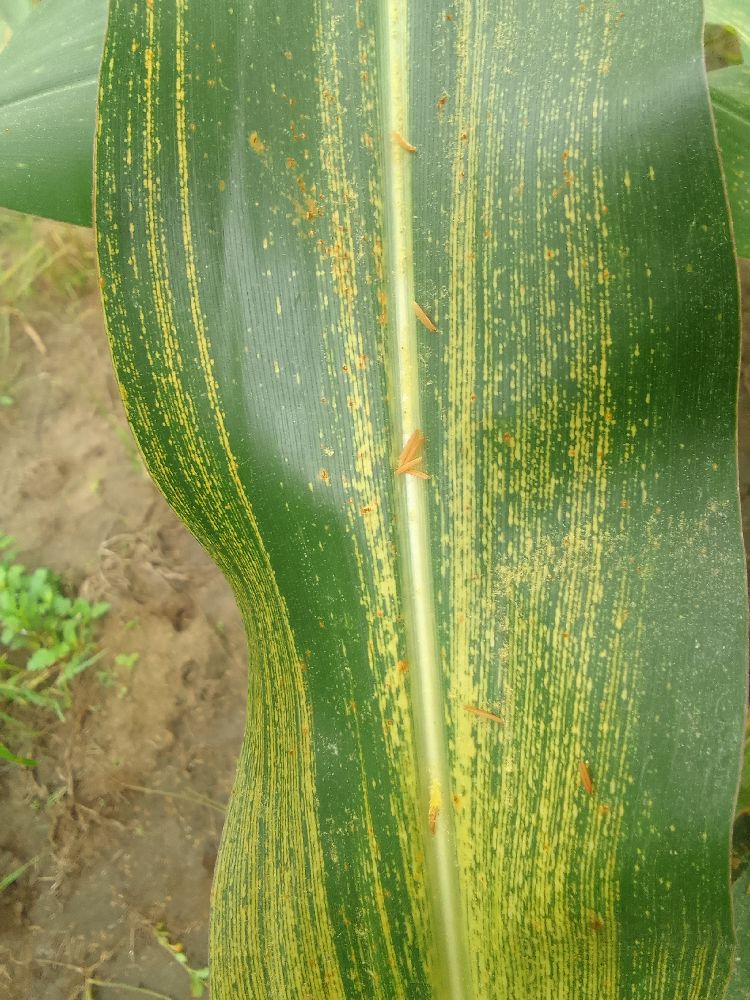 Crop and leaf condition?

maize, maize streak virus
